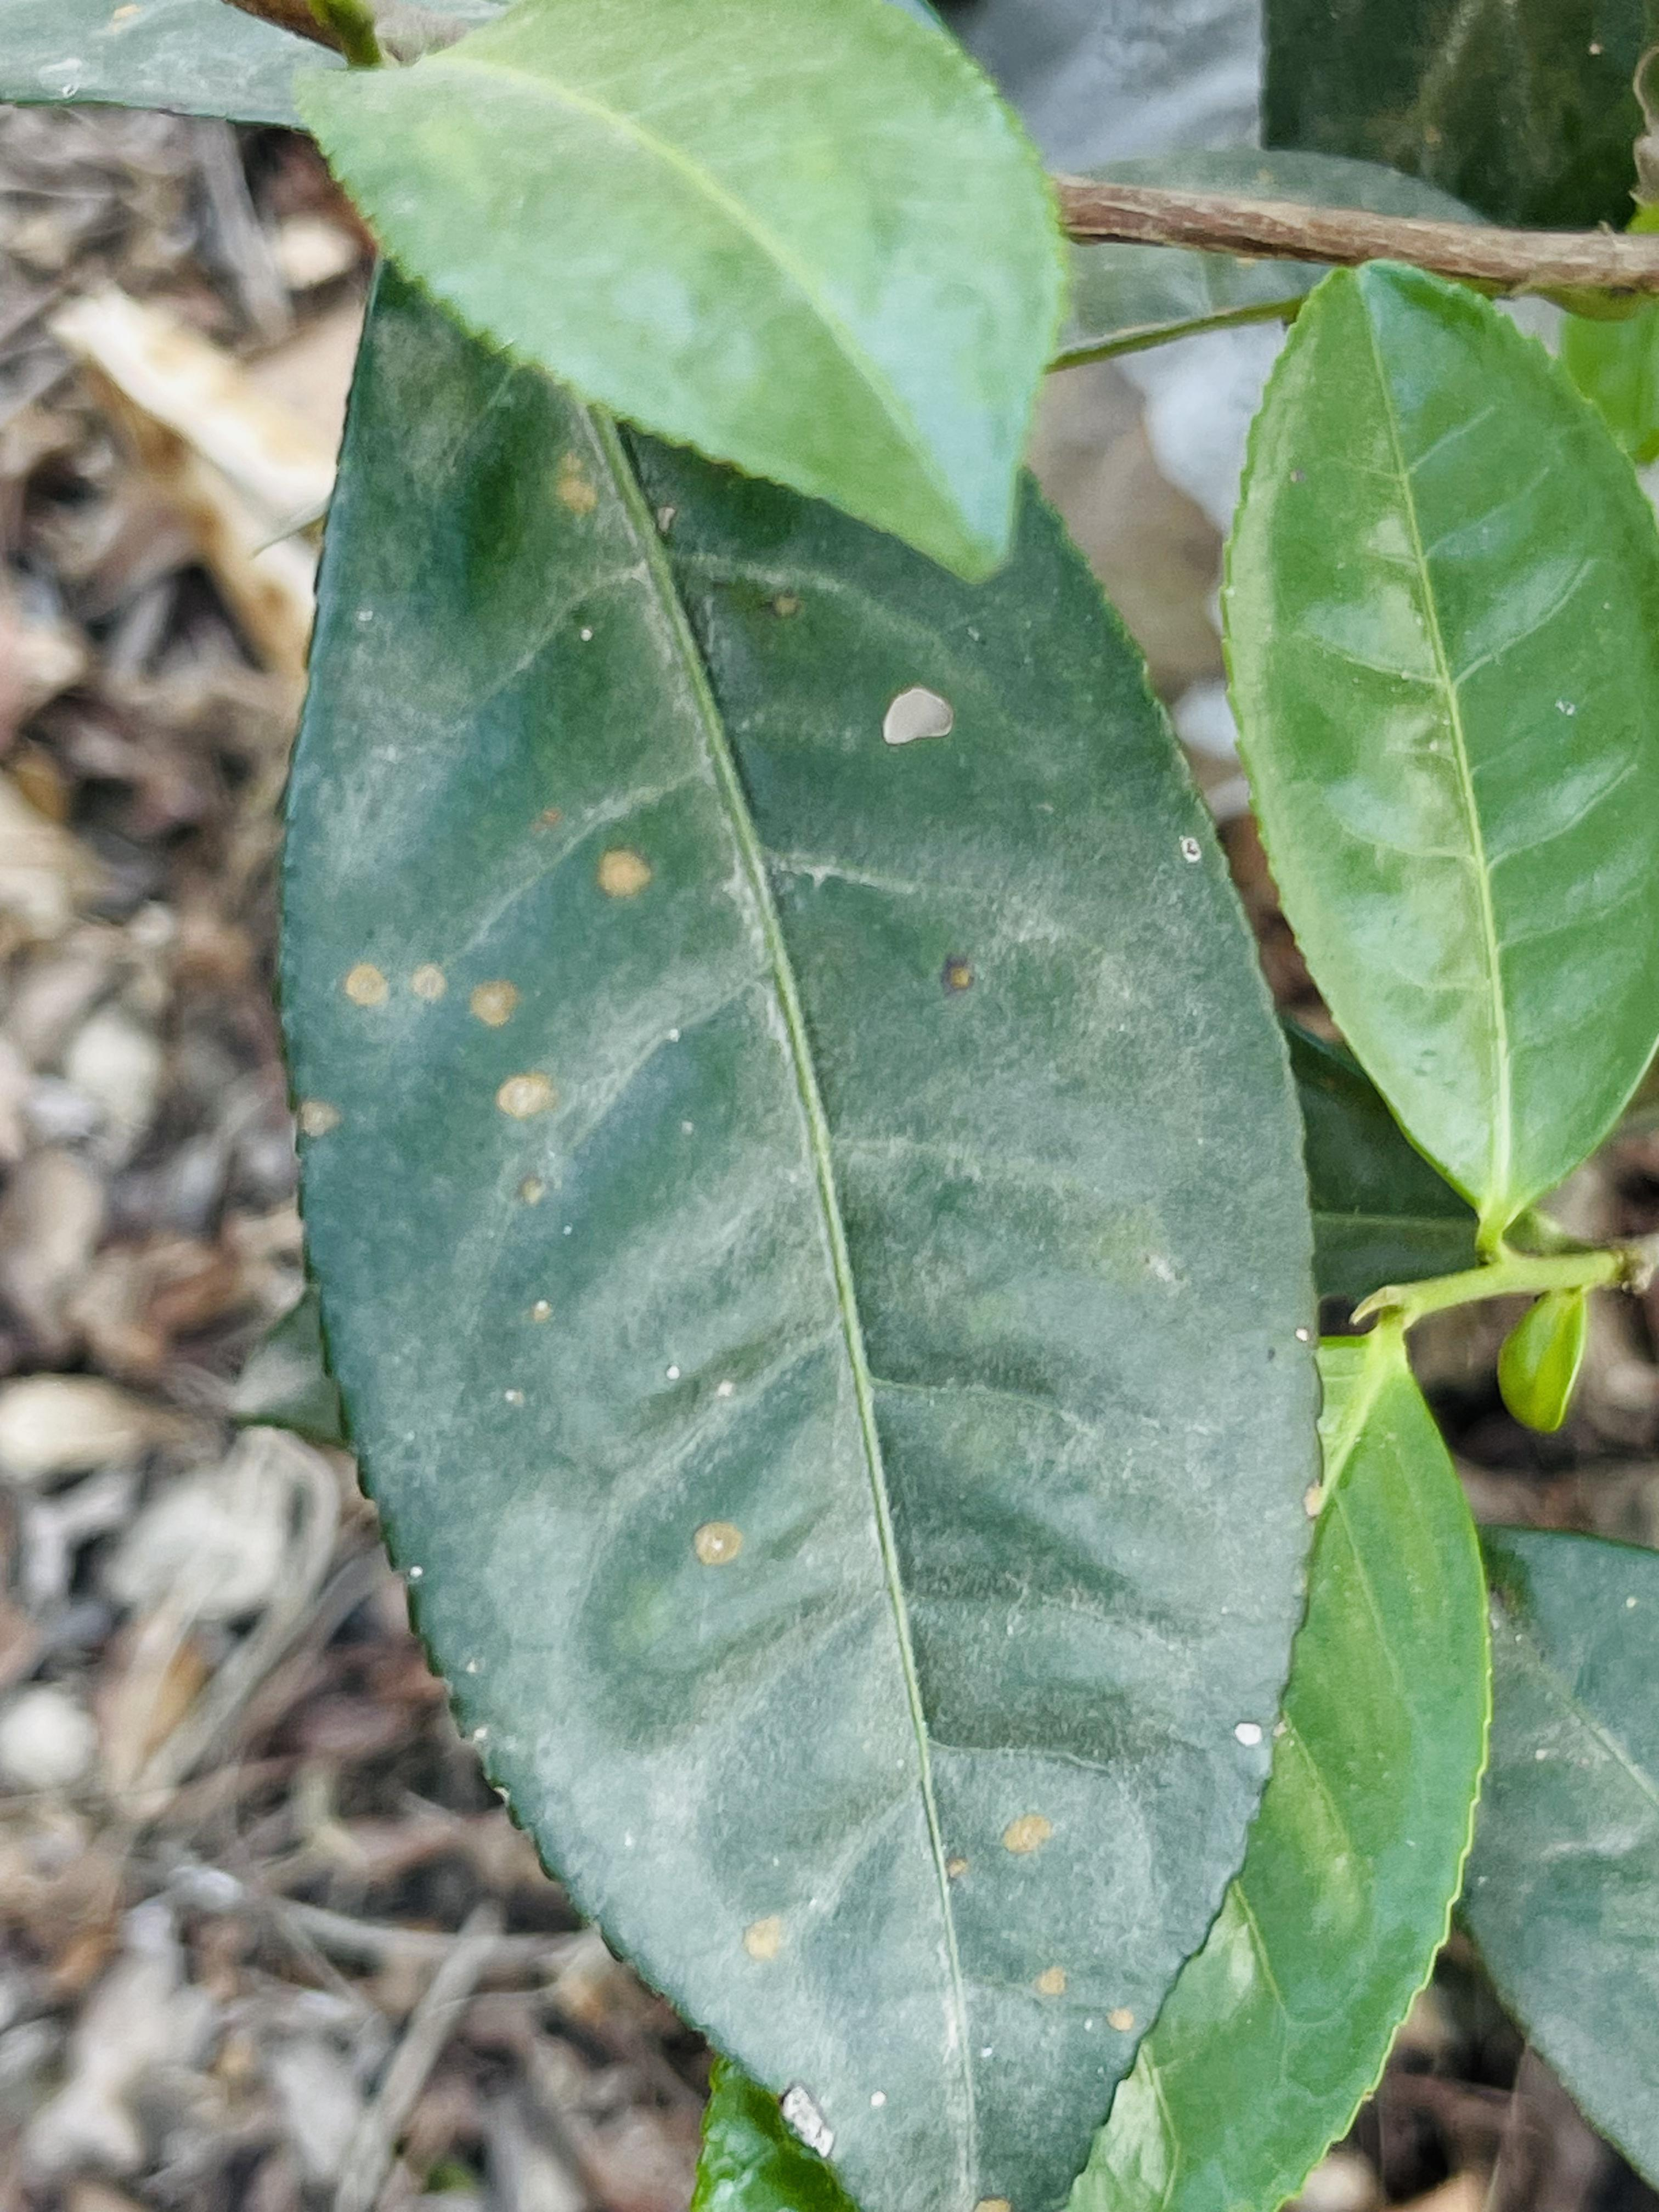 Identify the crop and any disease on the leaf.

tea, red rust
